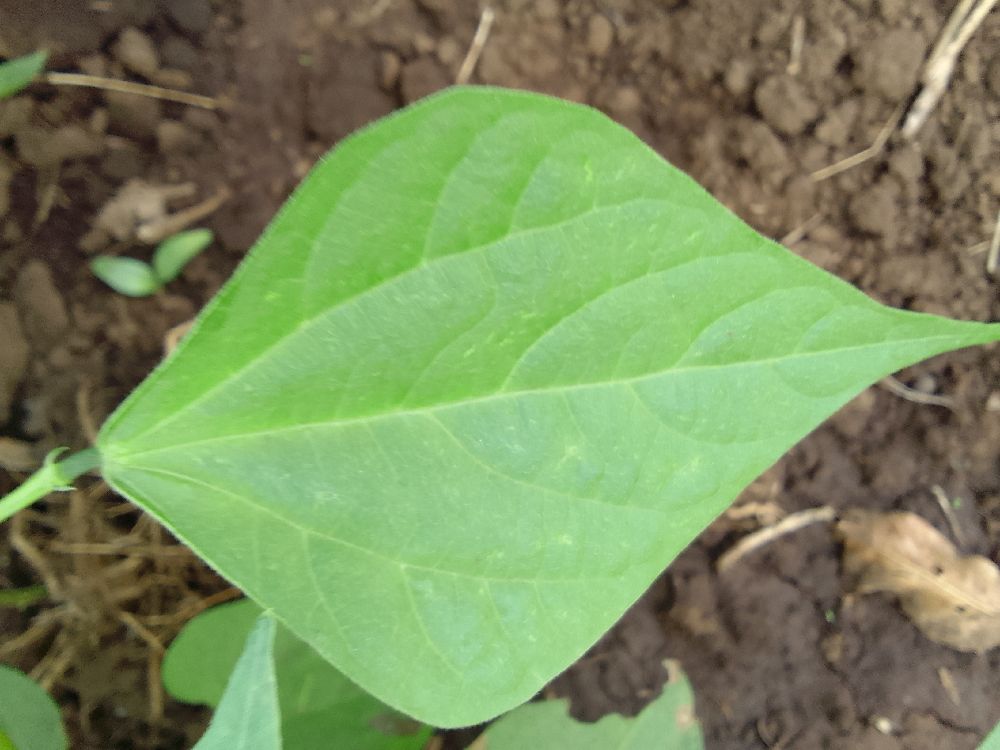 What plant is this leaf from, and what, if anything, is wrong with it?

common bean, healthy
